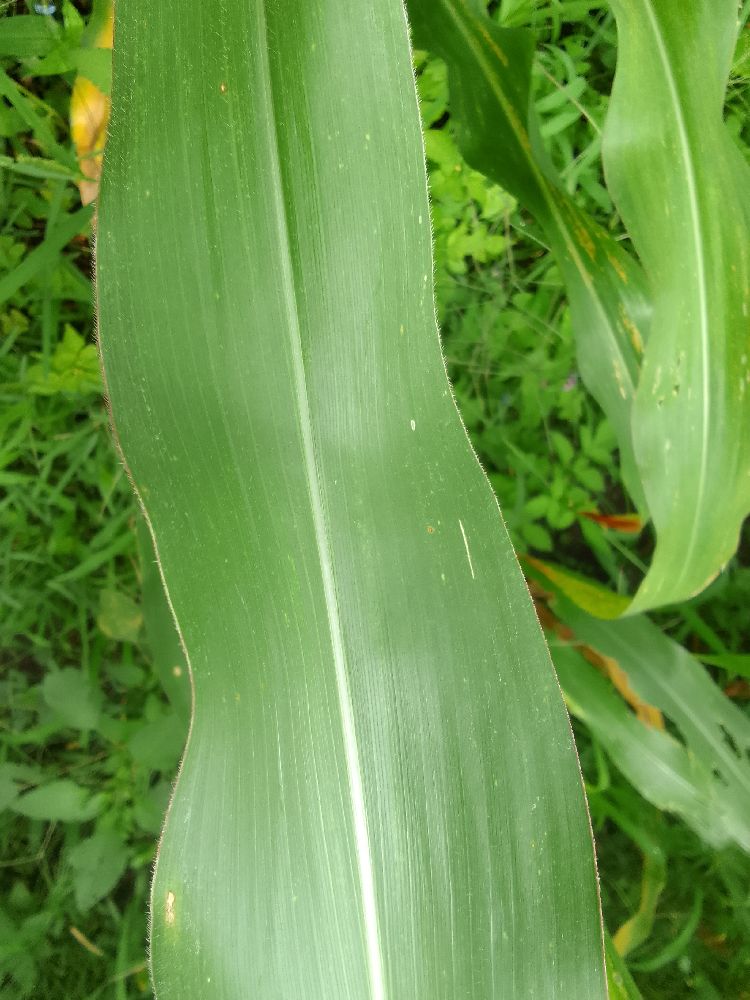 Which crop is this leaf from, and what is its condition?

maize, healthy
